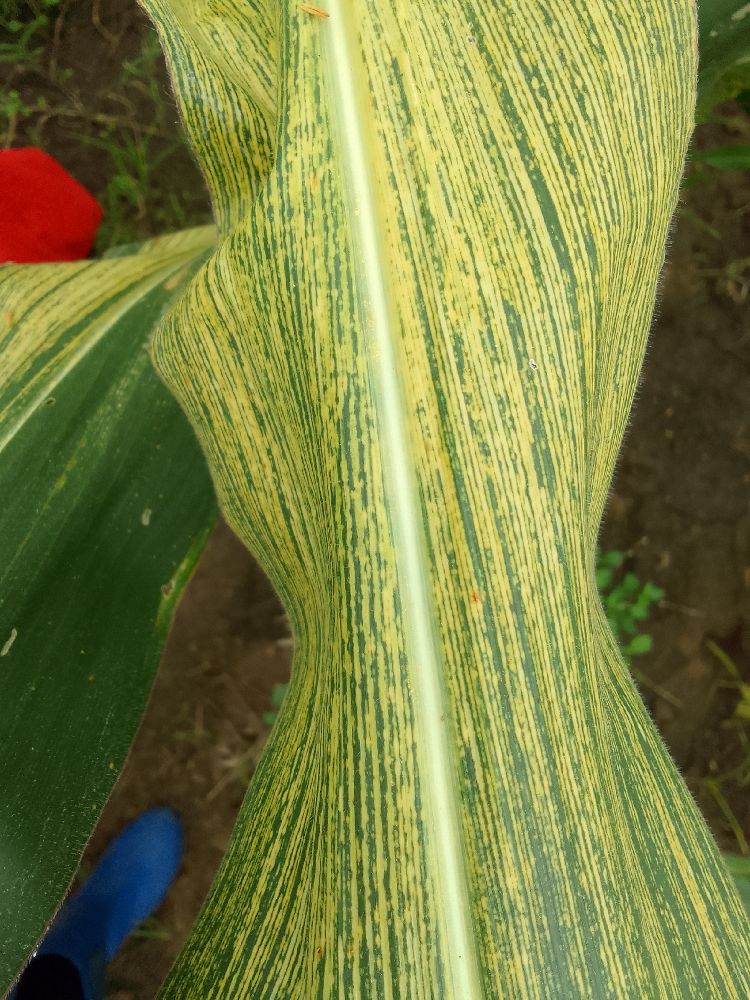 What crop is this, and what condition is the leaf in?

maize, maize streak virus
